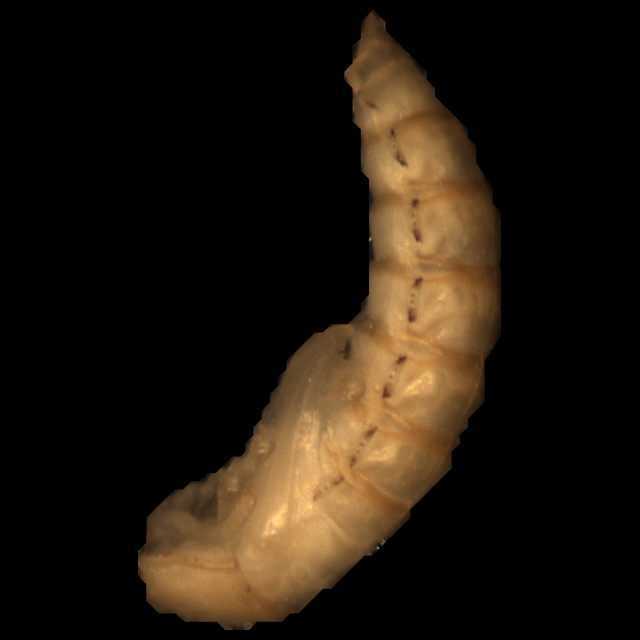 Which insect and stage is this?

mealworm pupa
